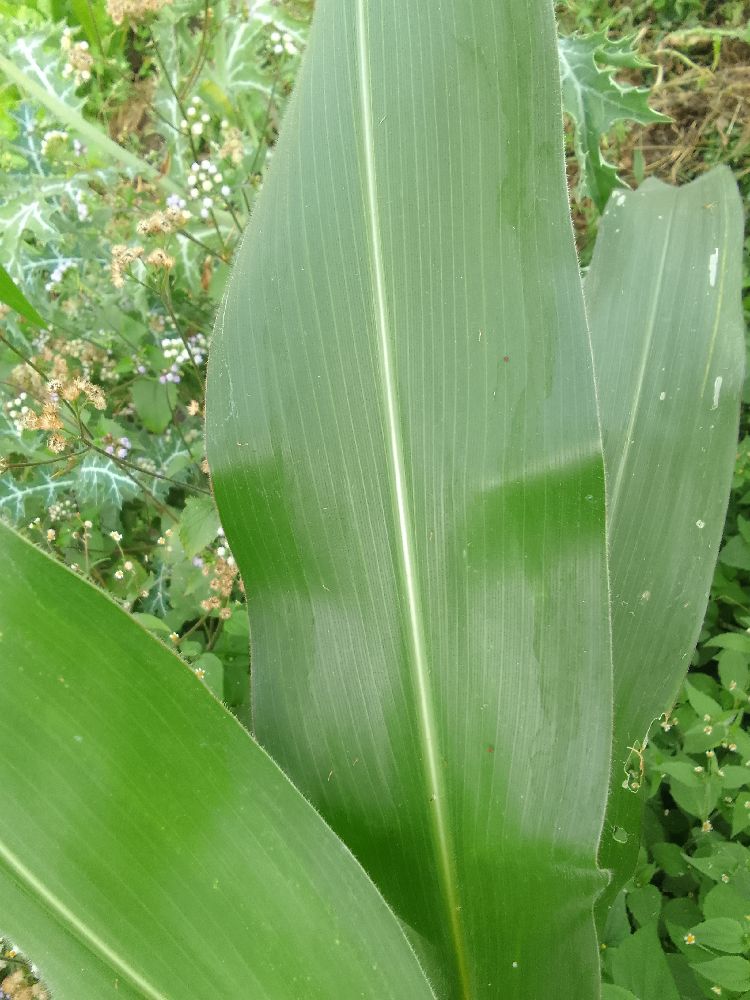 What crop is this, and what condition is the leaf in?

maize, healthy
